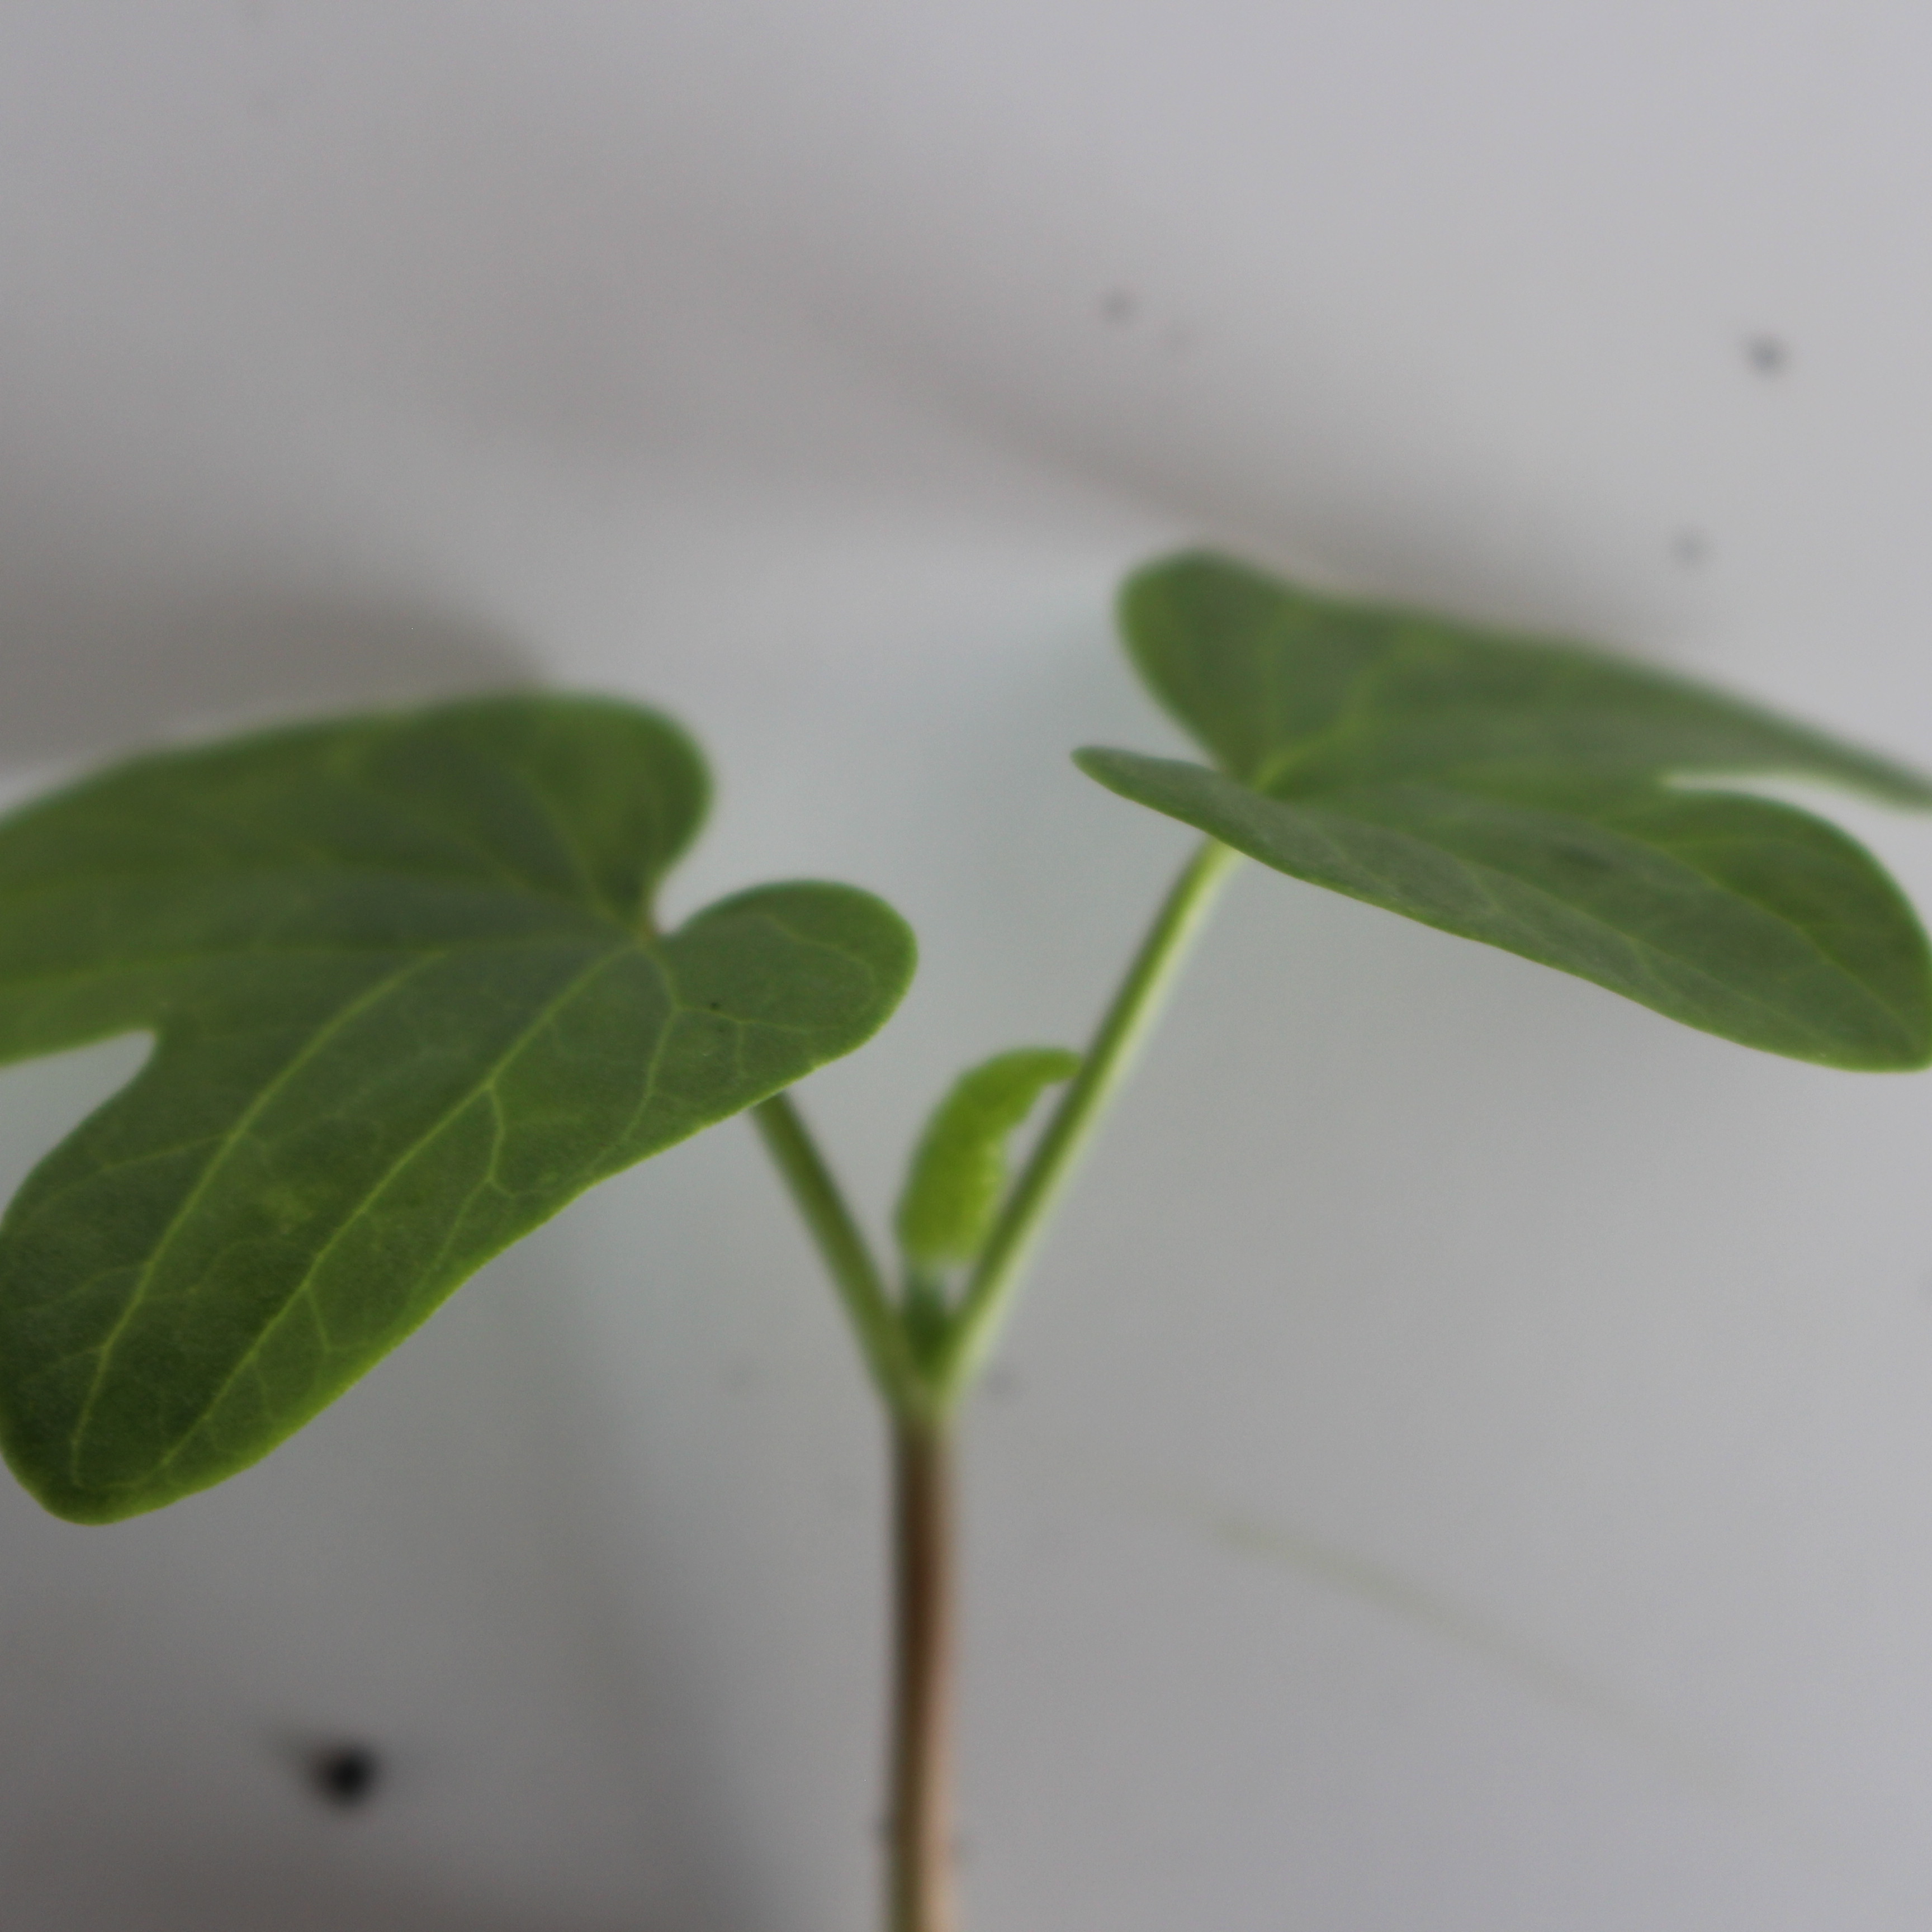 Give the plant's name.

Convolvulus arvensis
